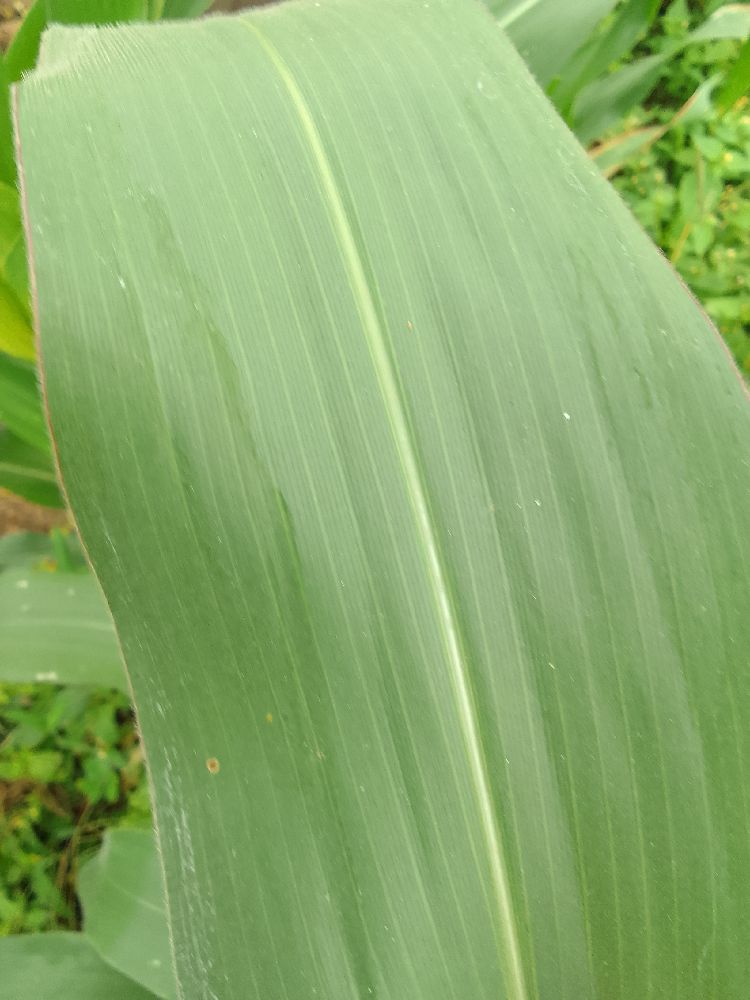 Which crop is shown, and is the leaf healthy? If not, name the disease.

maize, healthy
